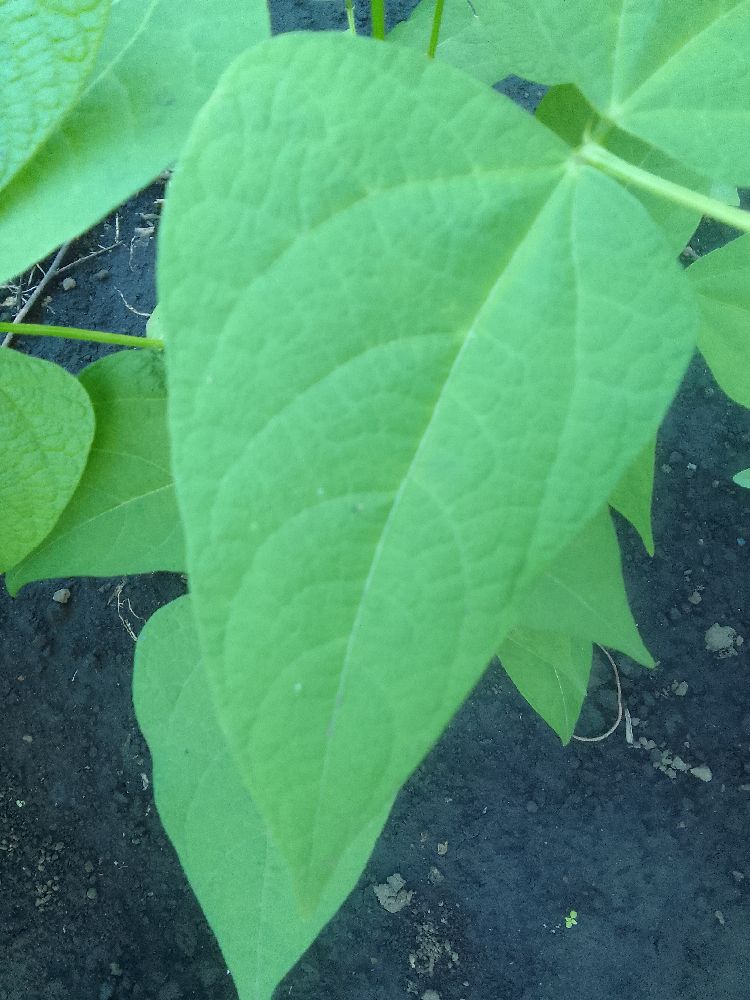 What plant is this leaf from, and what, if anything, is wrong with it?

common bean, healthy
